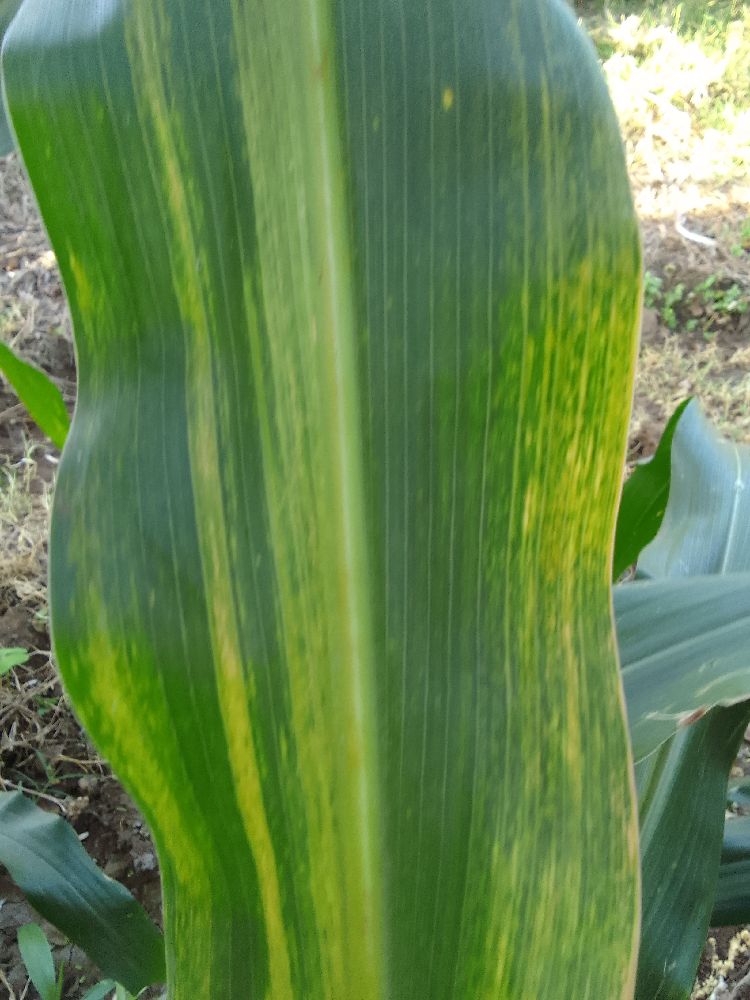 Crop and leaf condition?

maize, maize lethal necrosis
